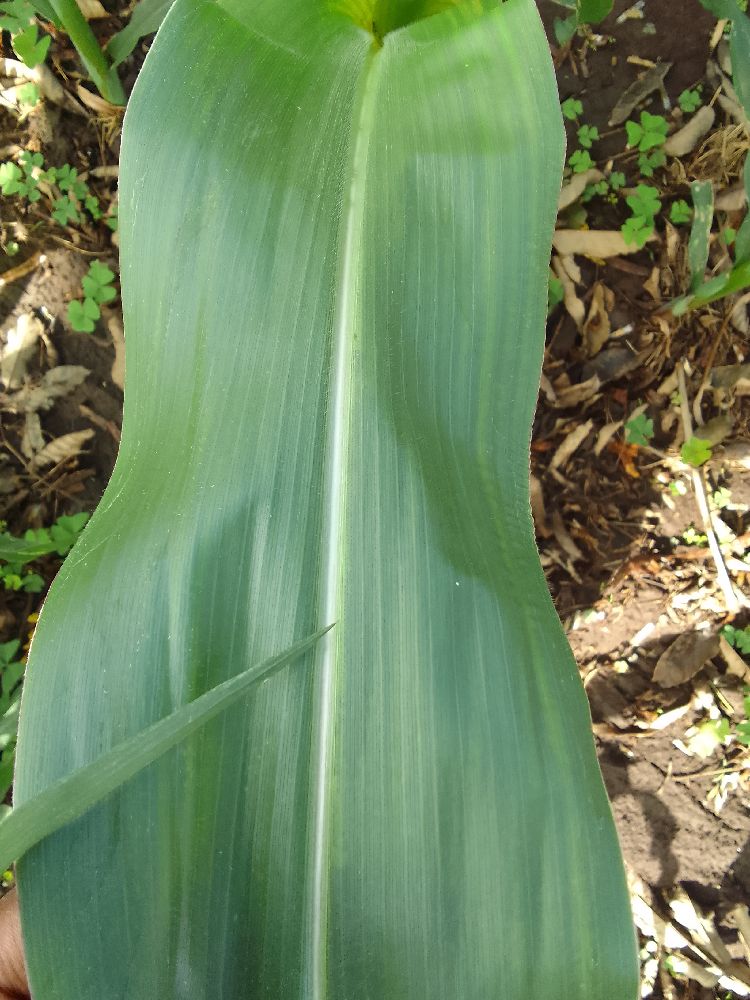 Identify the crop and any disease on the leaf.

maize, healthy
